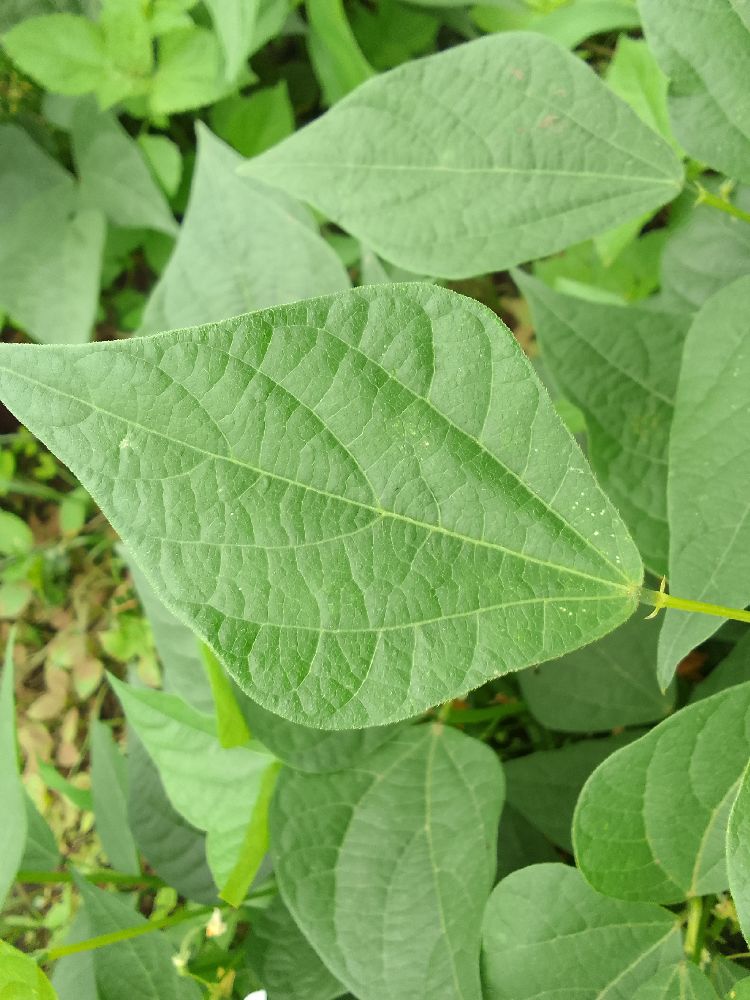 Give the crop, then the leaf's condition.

common bean, healthy
